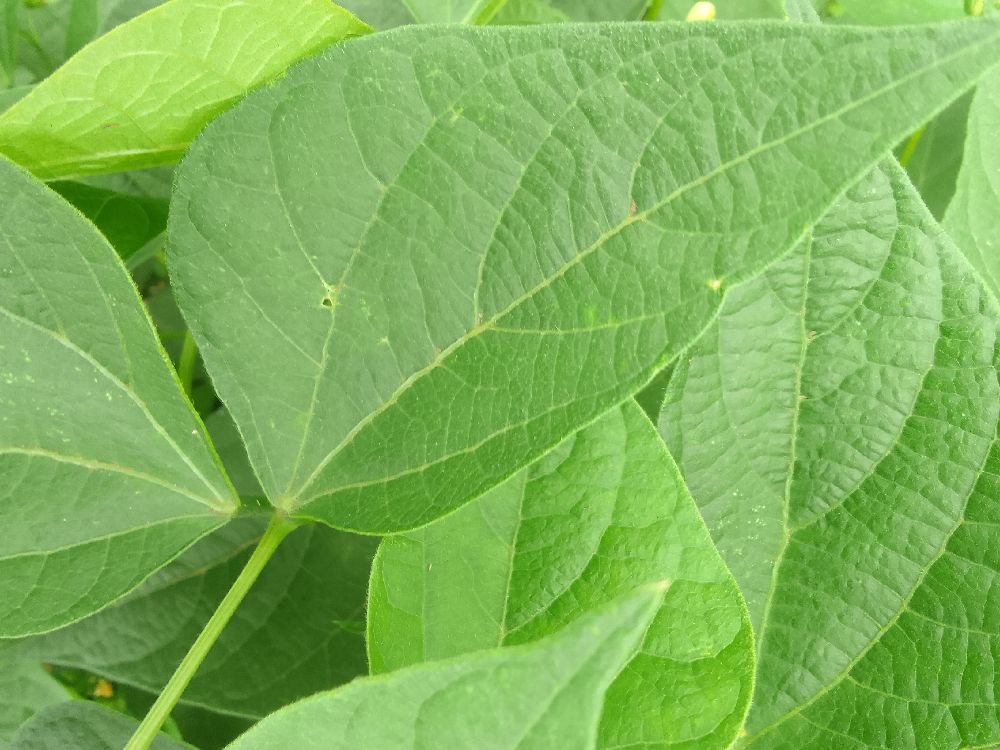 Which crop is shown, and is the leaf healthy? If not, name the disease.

common bean, healthy
